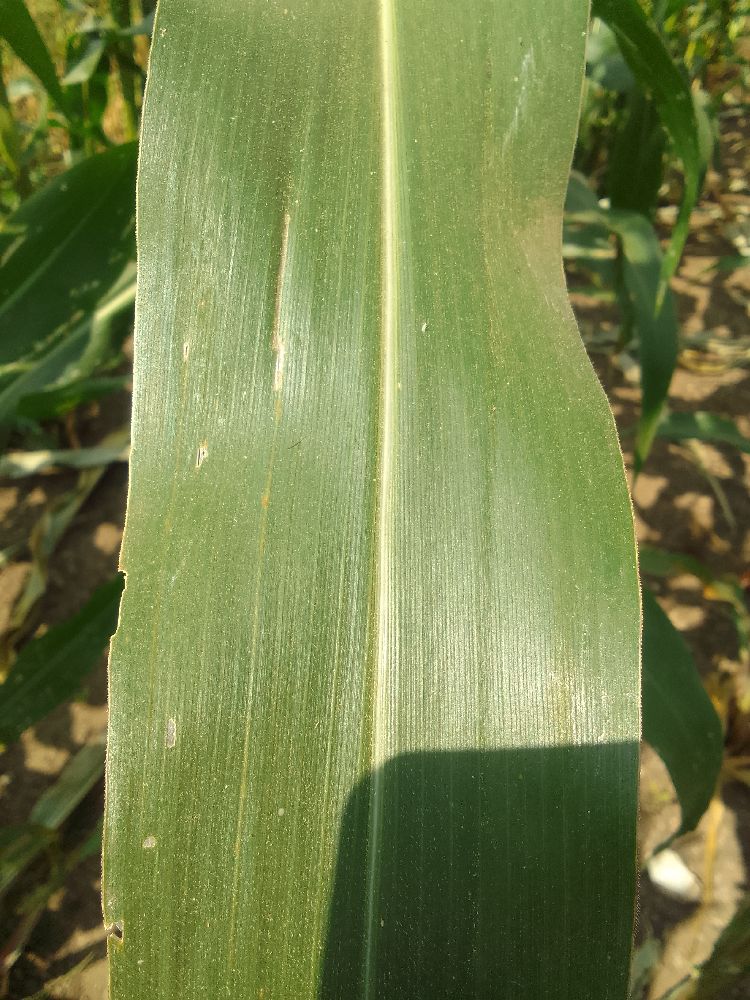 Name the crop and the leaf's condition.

maize, healthy
